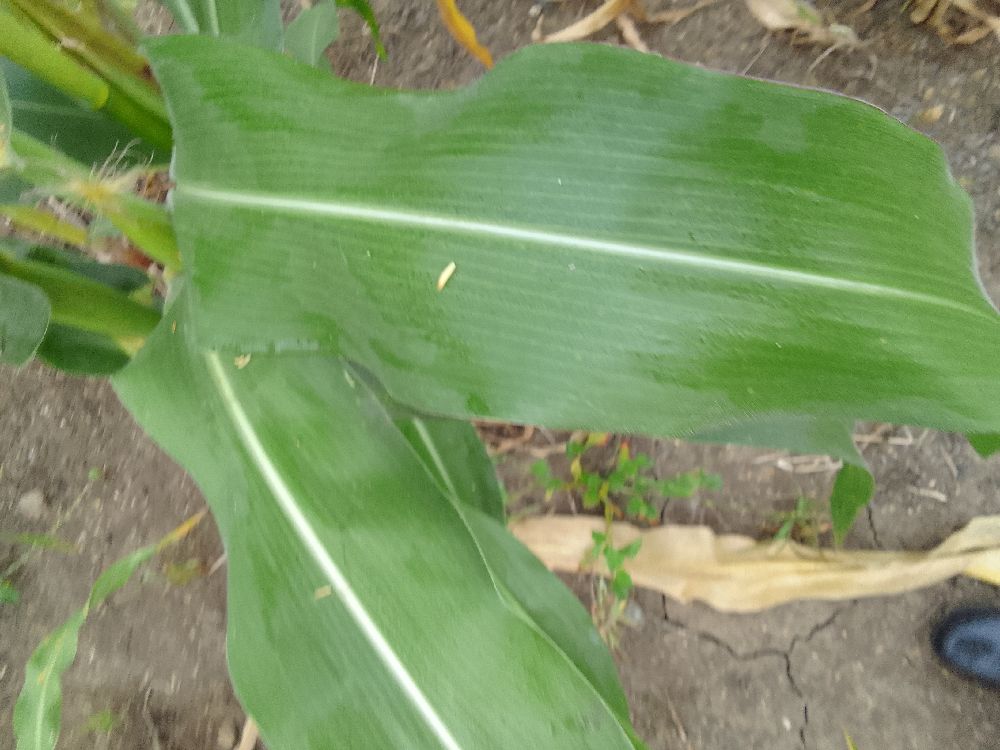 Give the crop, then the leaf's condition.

maize, healthy
